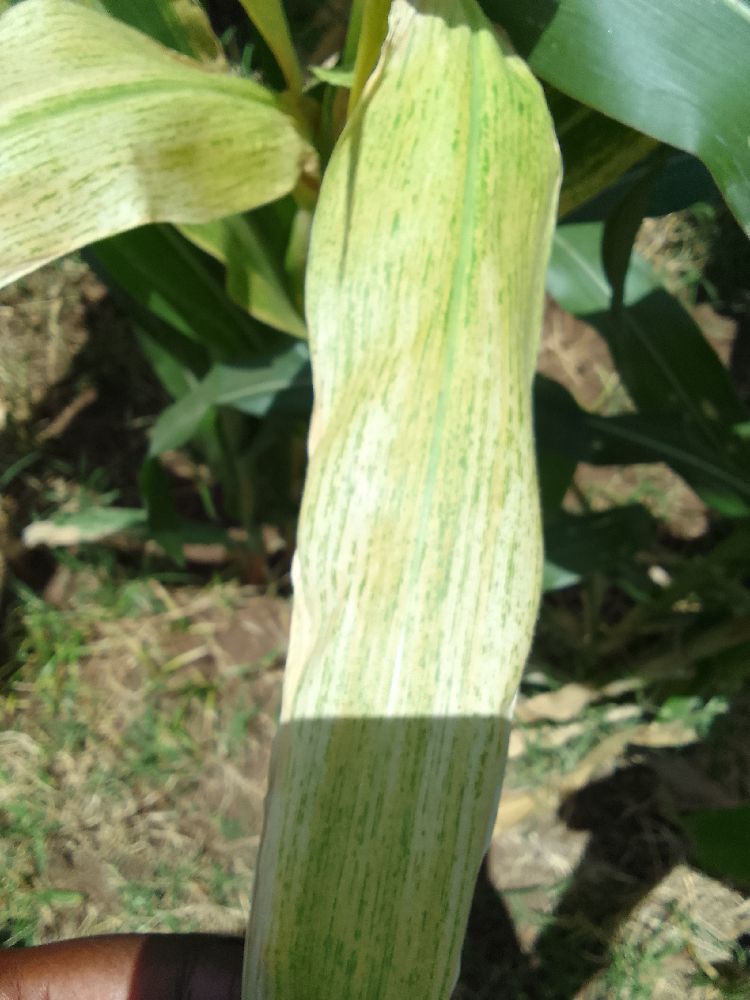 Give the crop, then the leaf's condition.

maize, maize lethal necrosis
